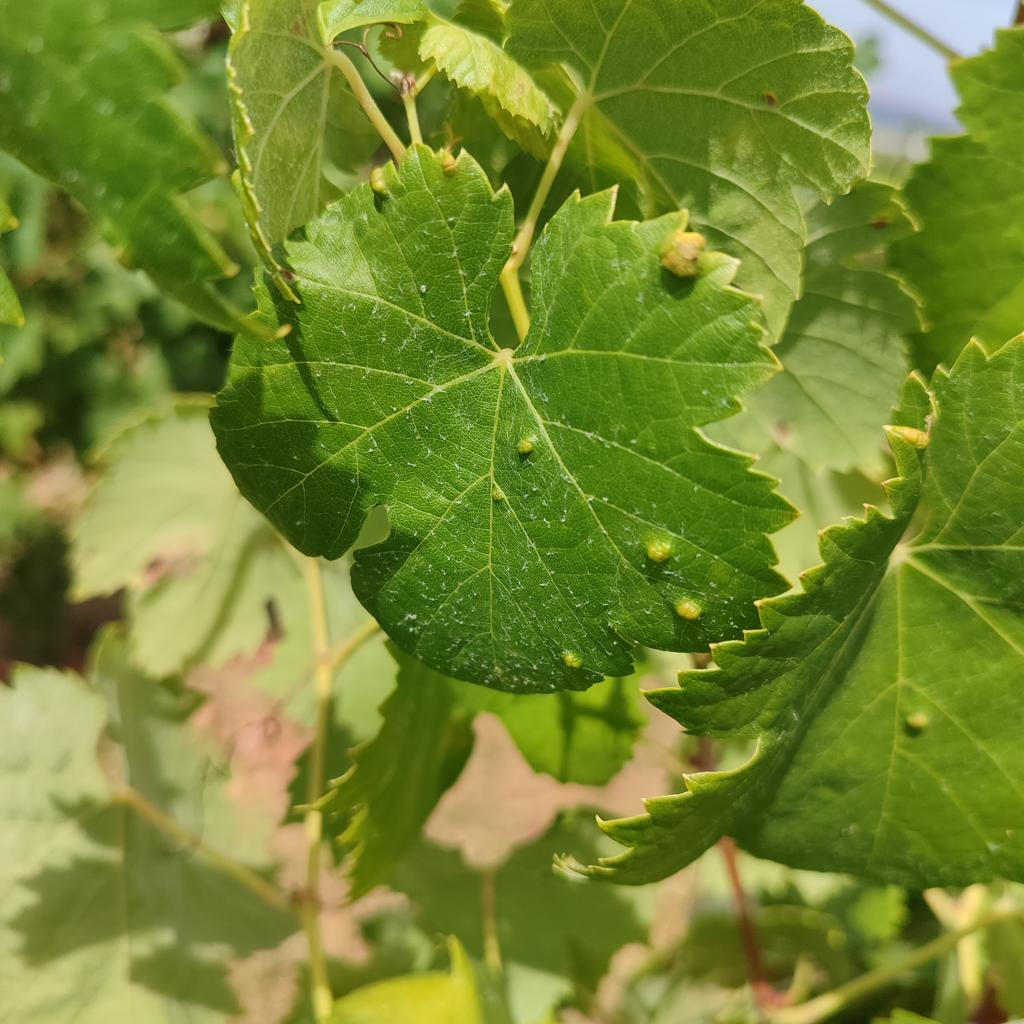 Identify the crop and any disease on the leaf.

grapevine, erineum mite
